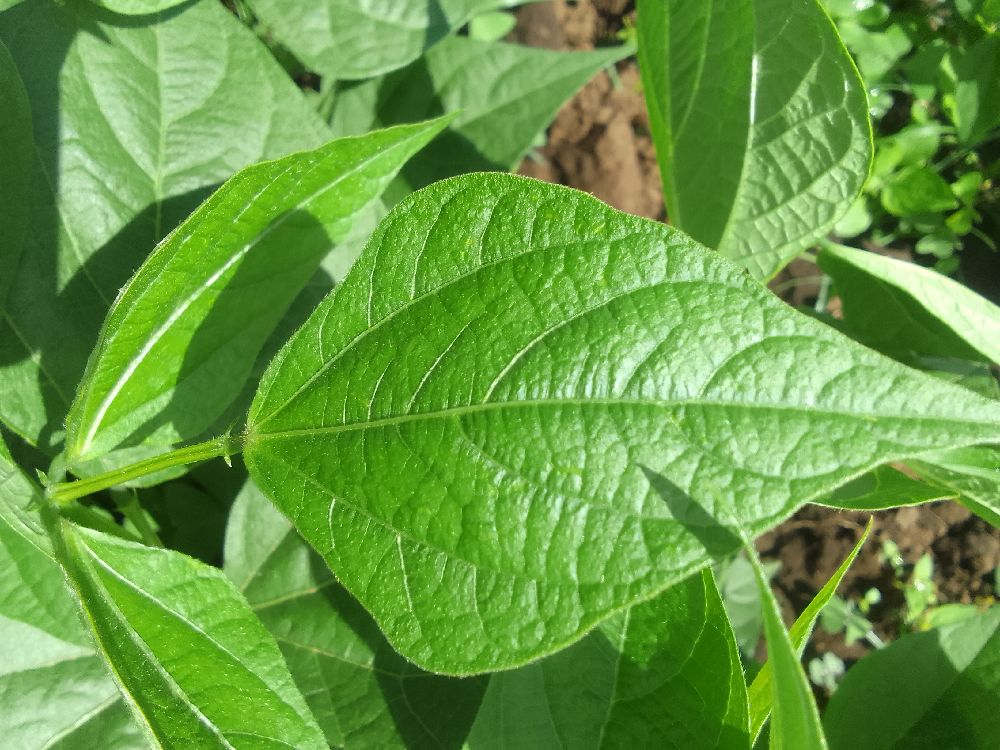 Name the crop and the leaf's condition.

common bean, healthy
